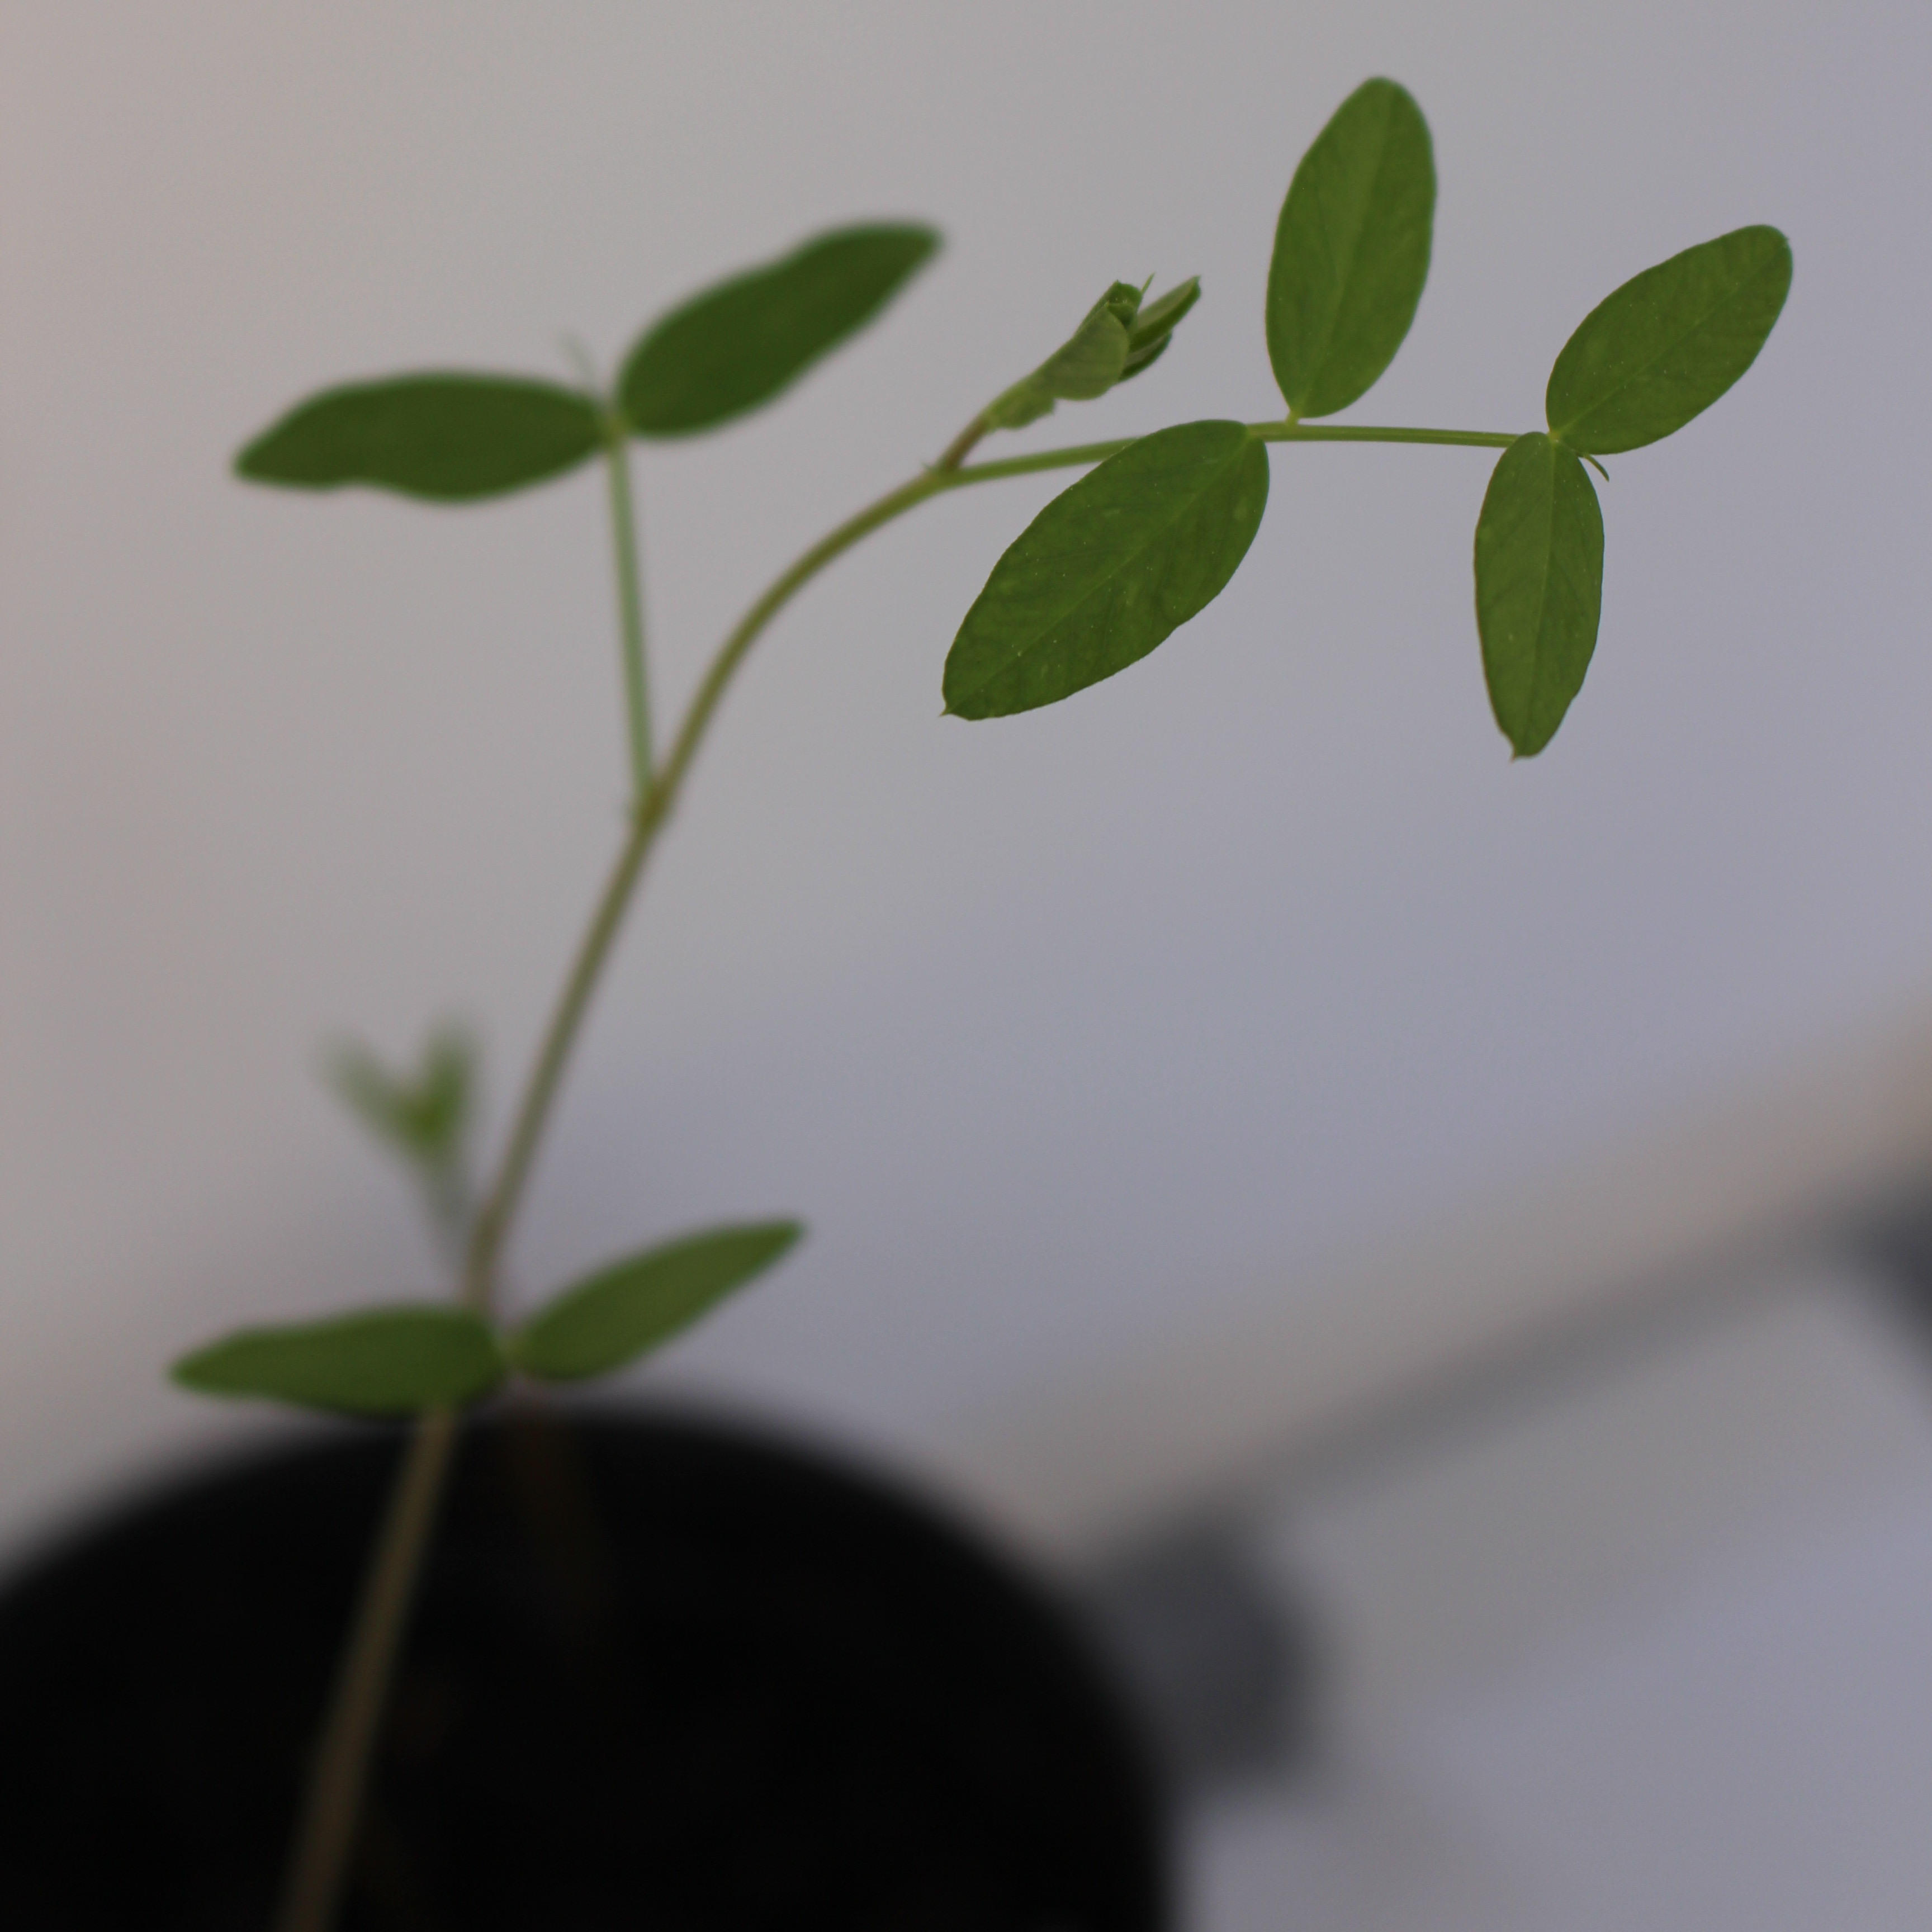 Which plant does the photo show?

Vicia sativa
